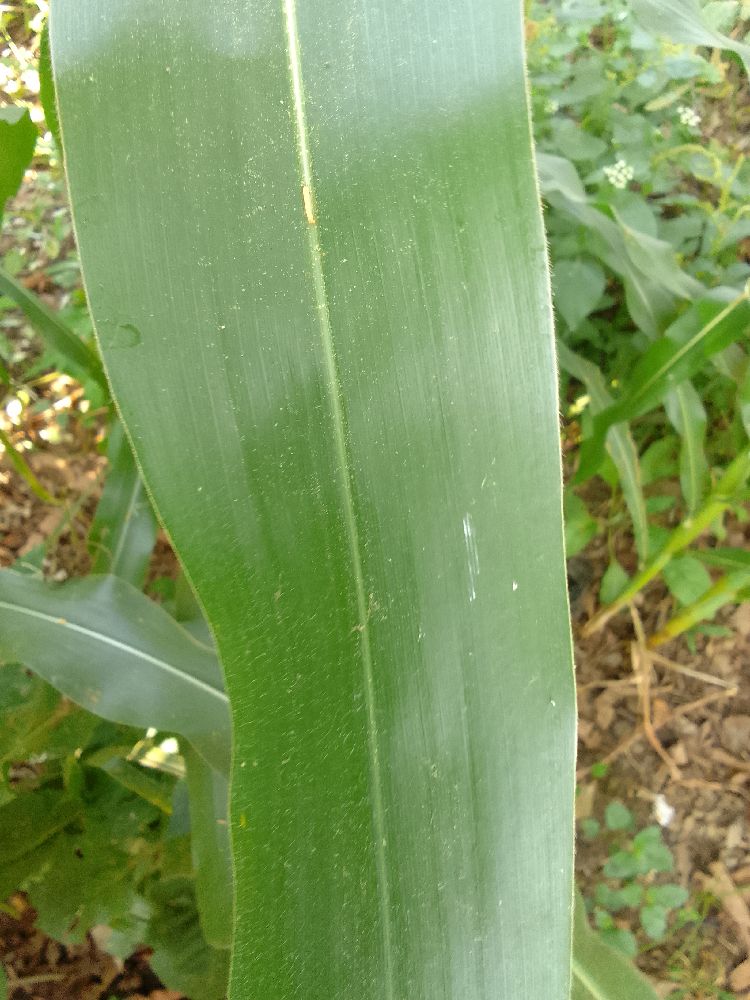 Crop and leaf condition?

maize, healthy
